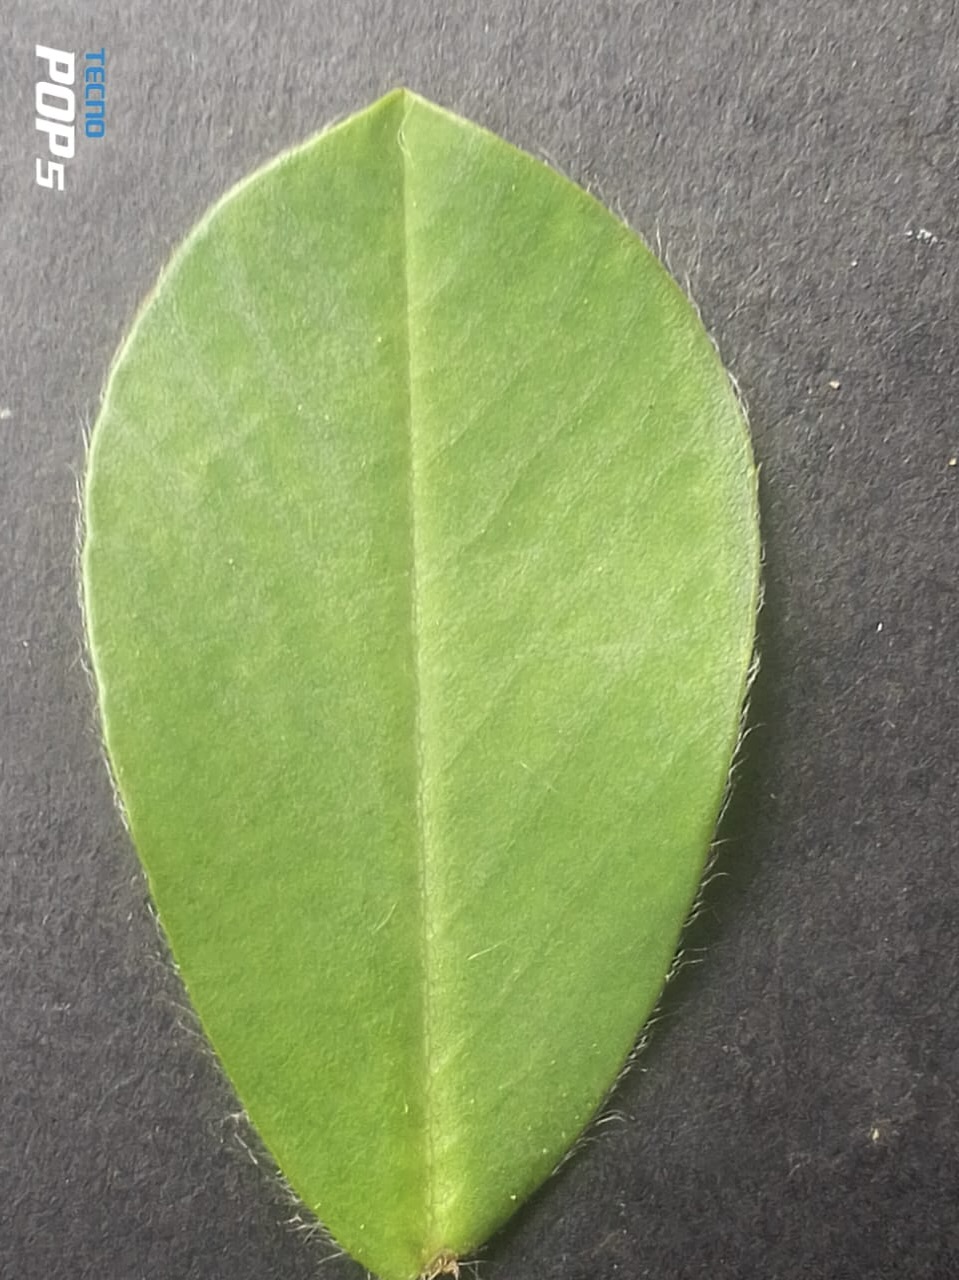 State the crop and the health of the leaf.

peanut, healthy leaves
